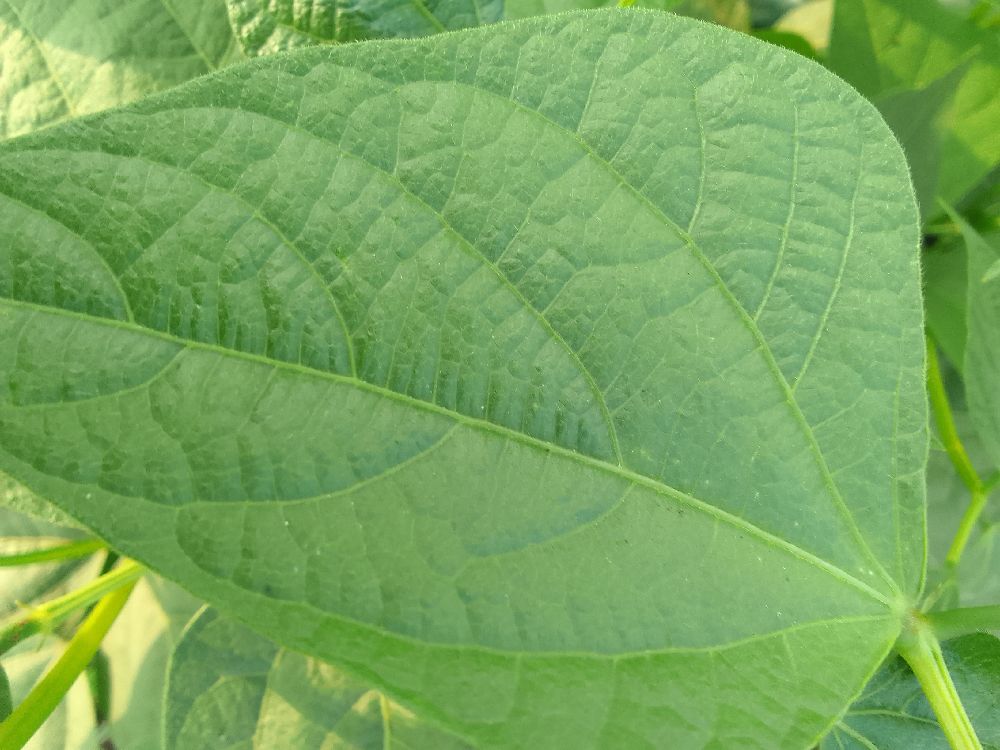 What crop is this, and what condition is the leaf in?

common bean, healthy
